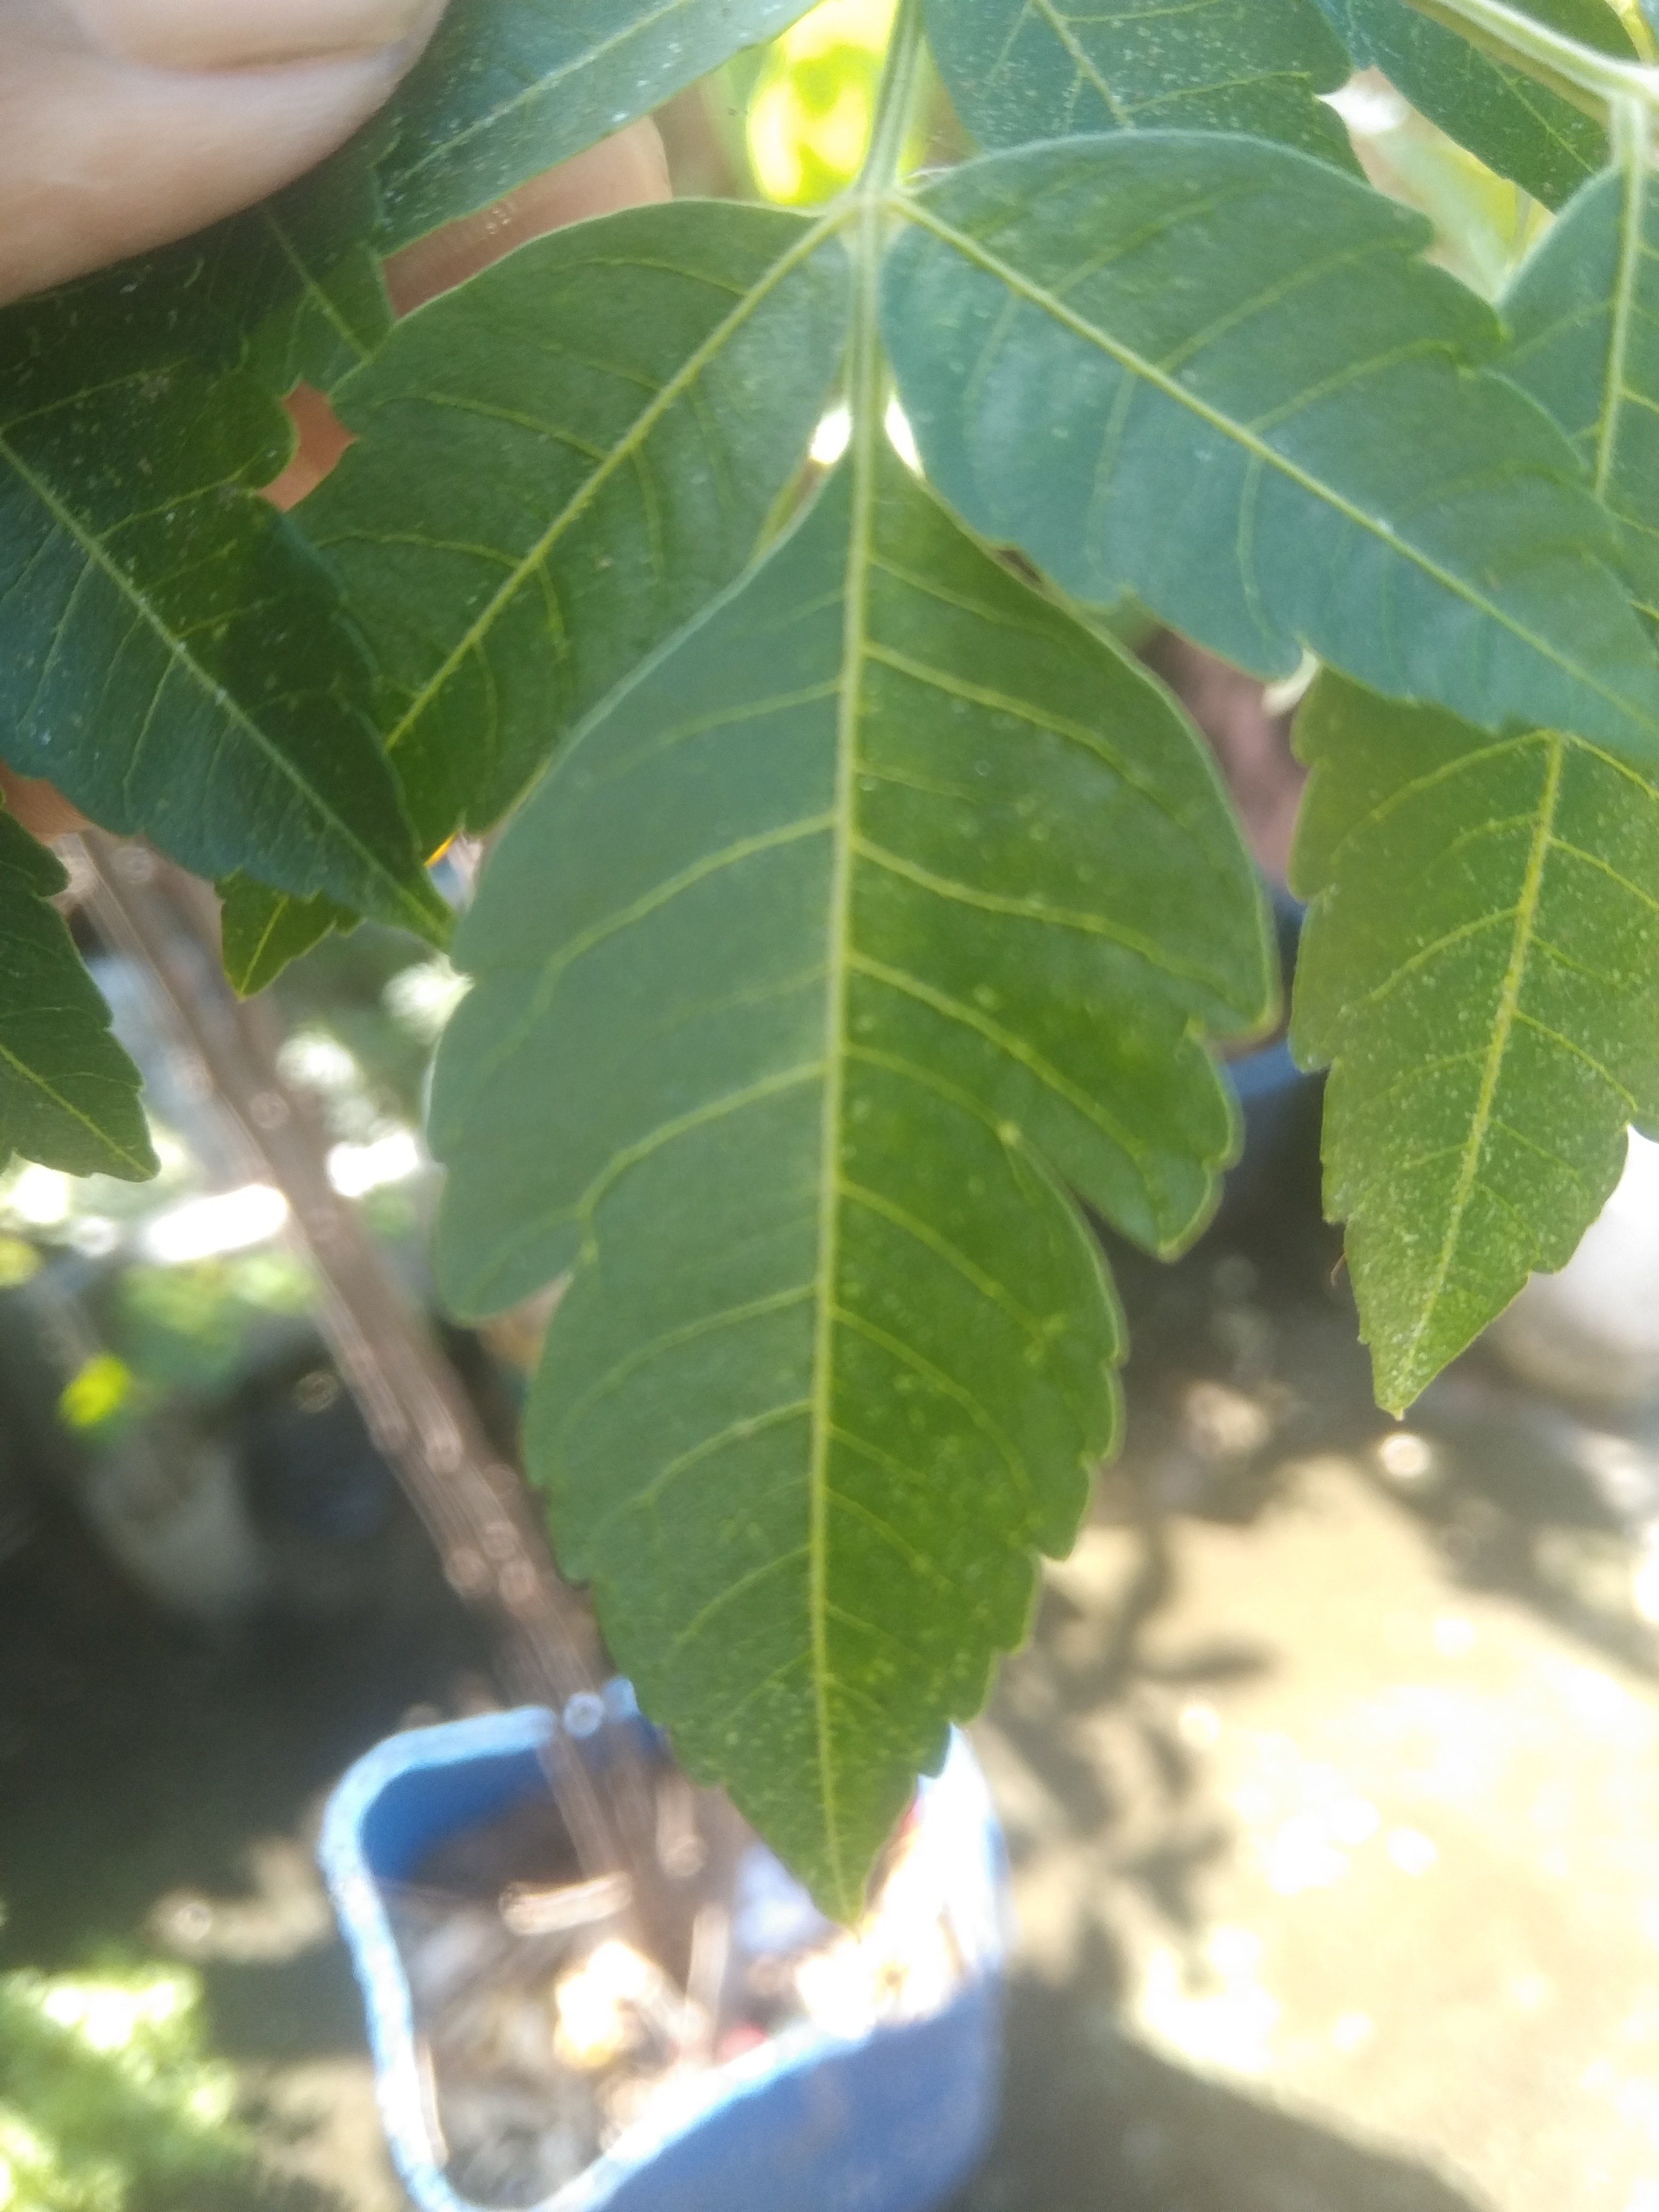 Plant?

neem
